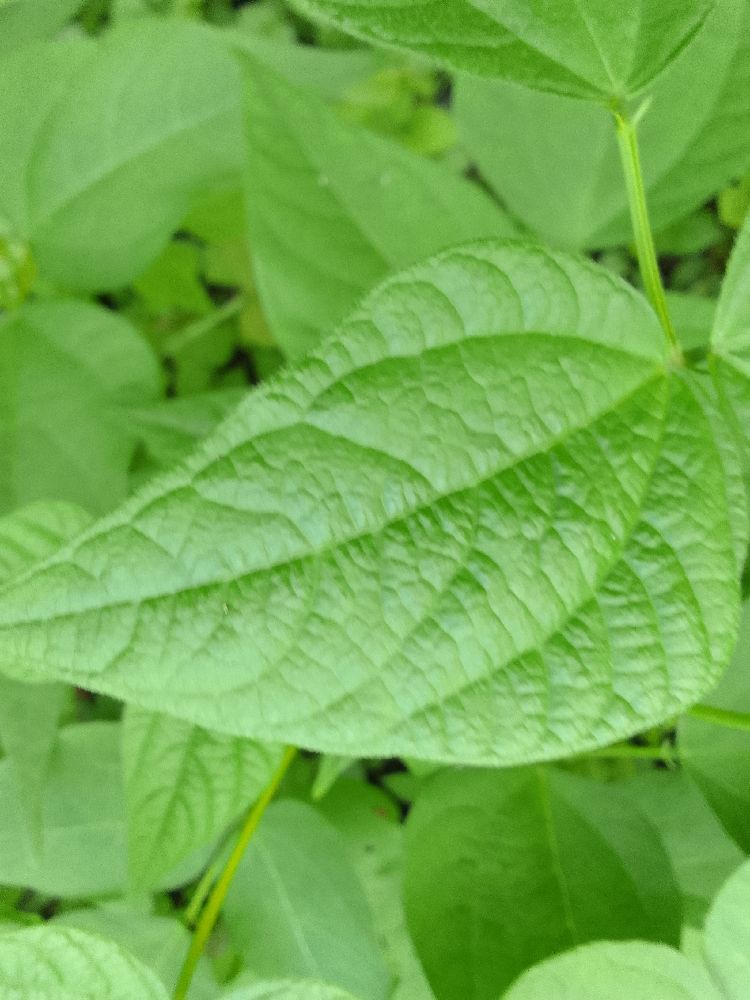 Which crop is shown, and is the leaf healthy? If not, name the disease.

common bean, healthy
